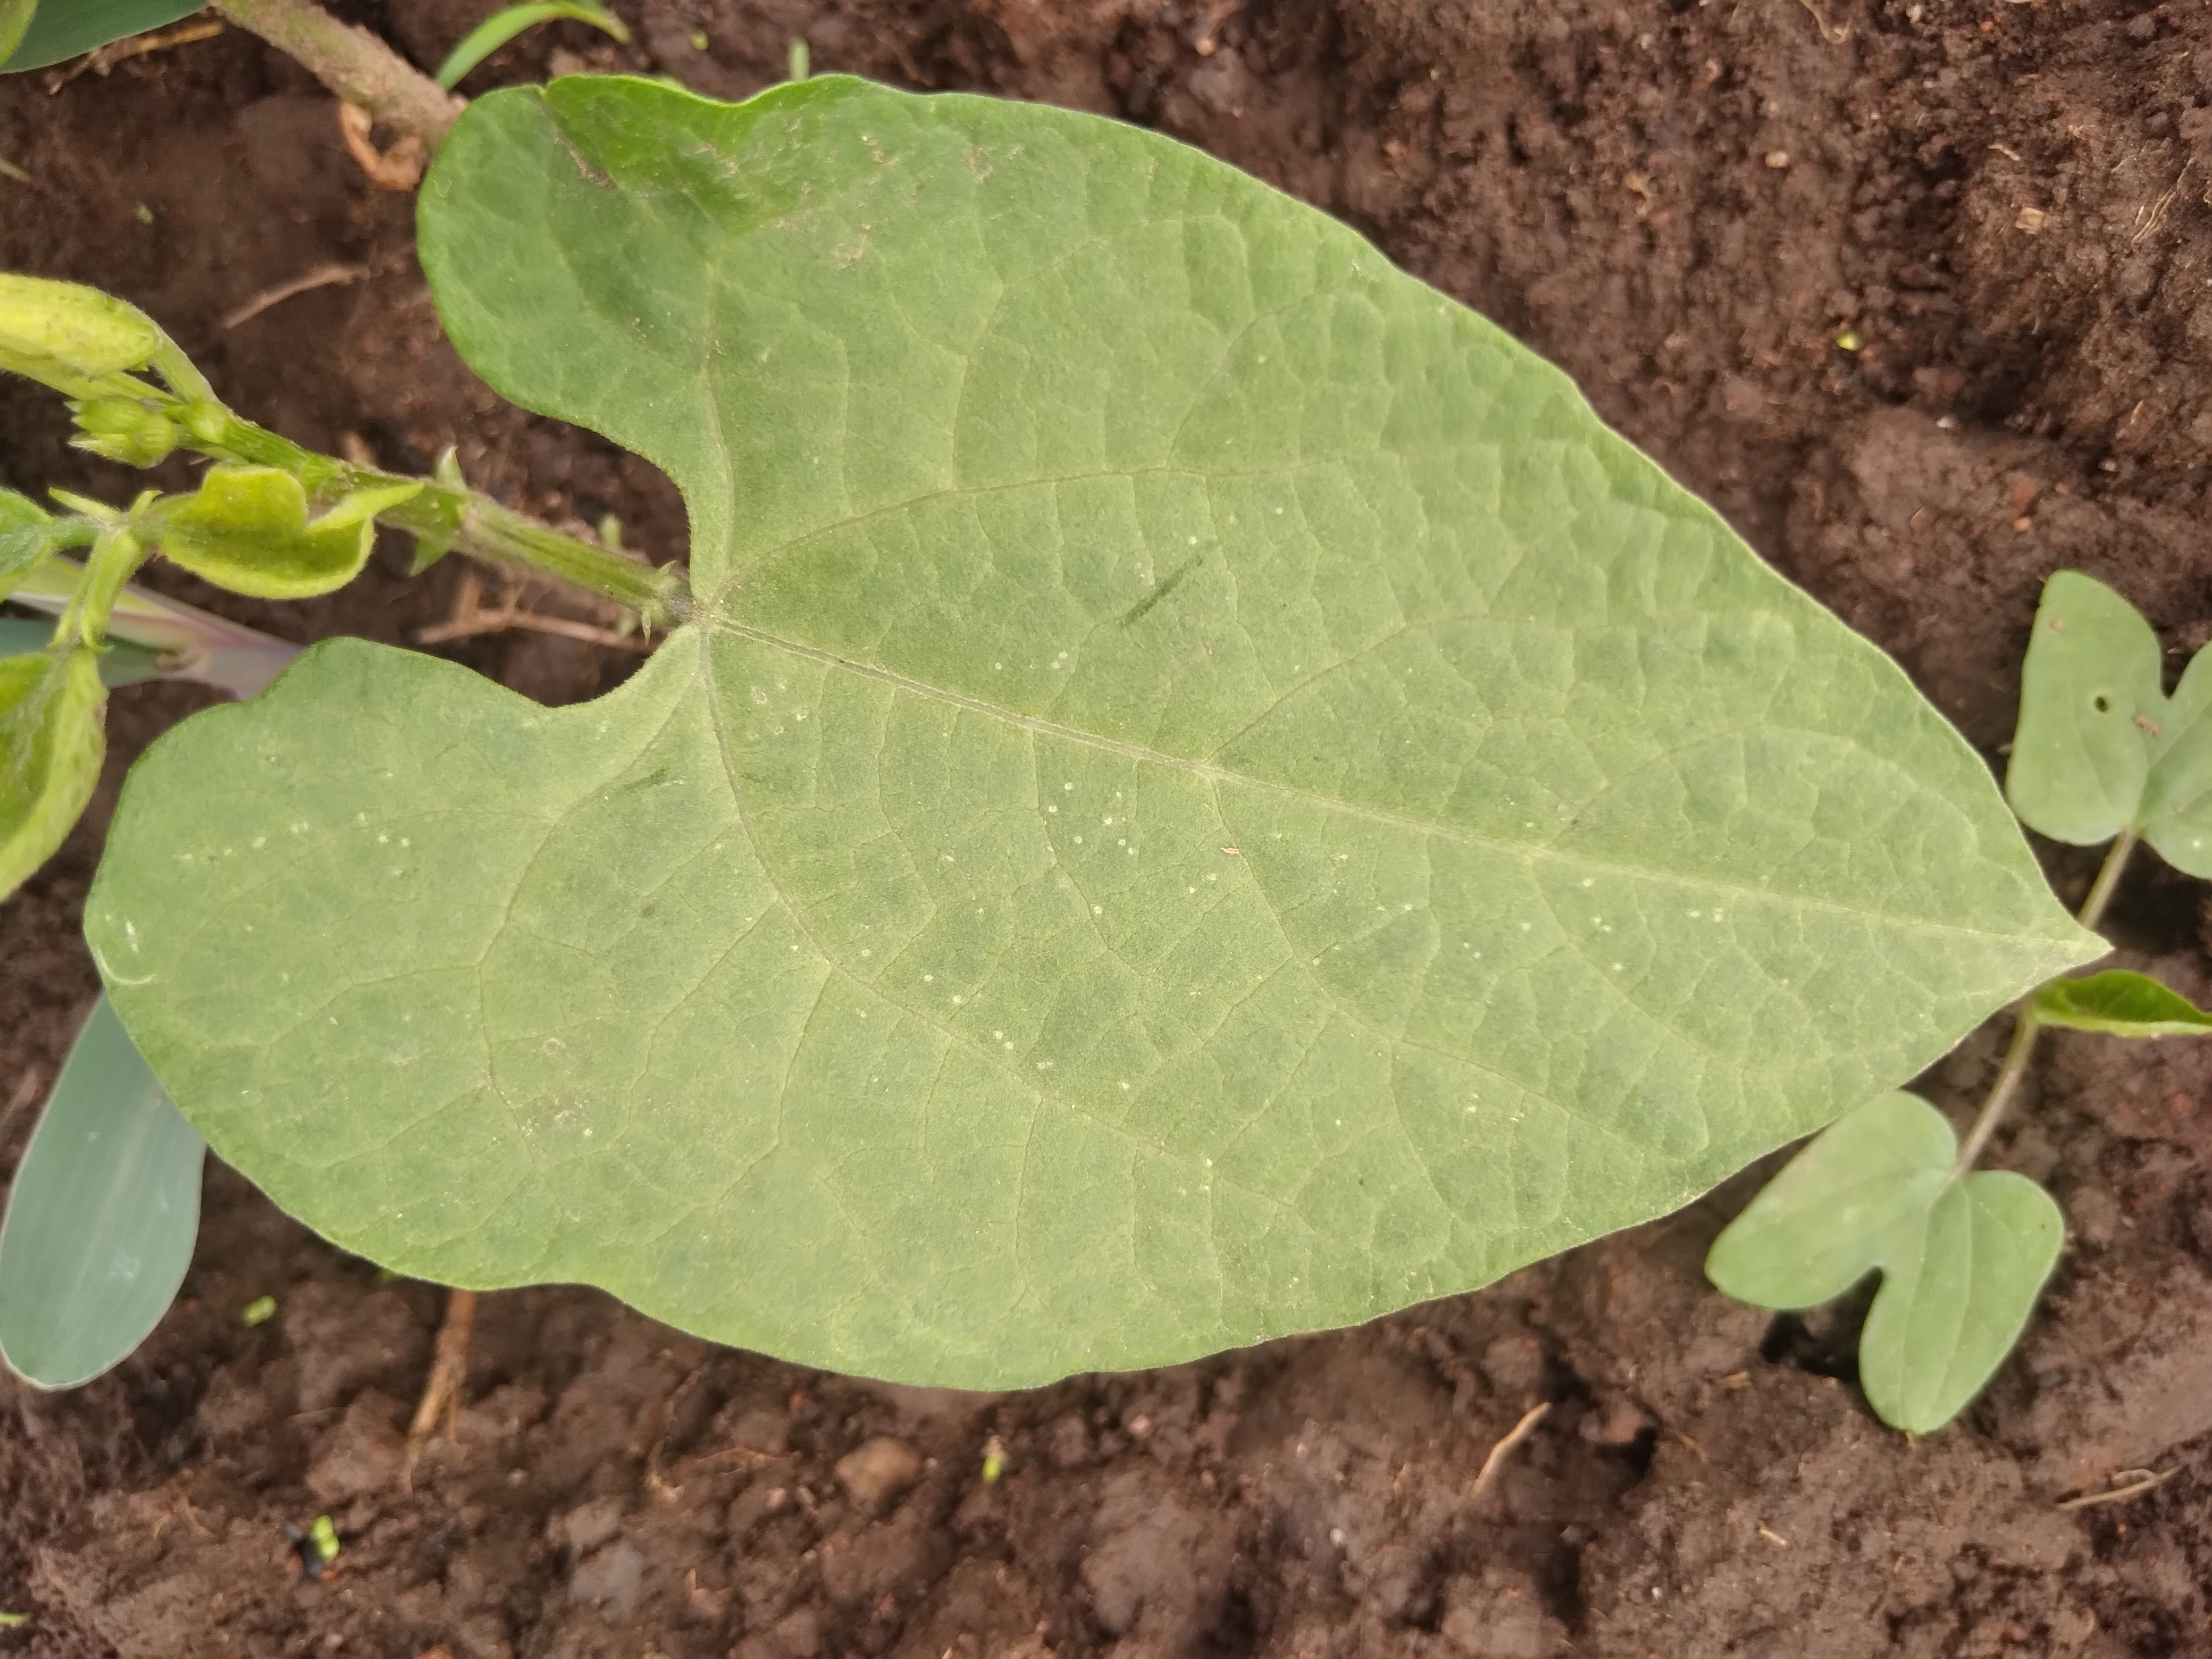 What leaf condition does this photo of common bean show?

healthy
